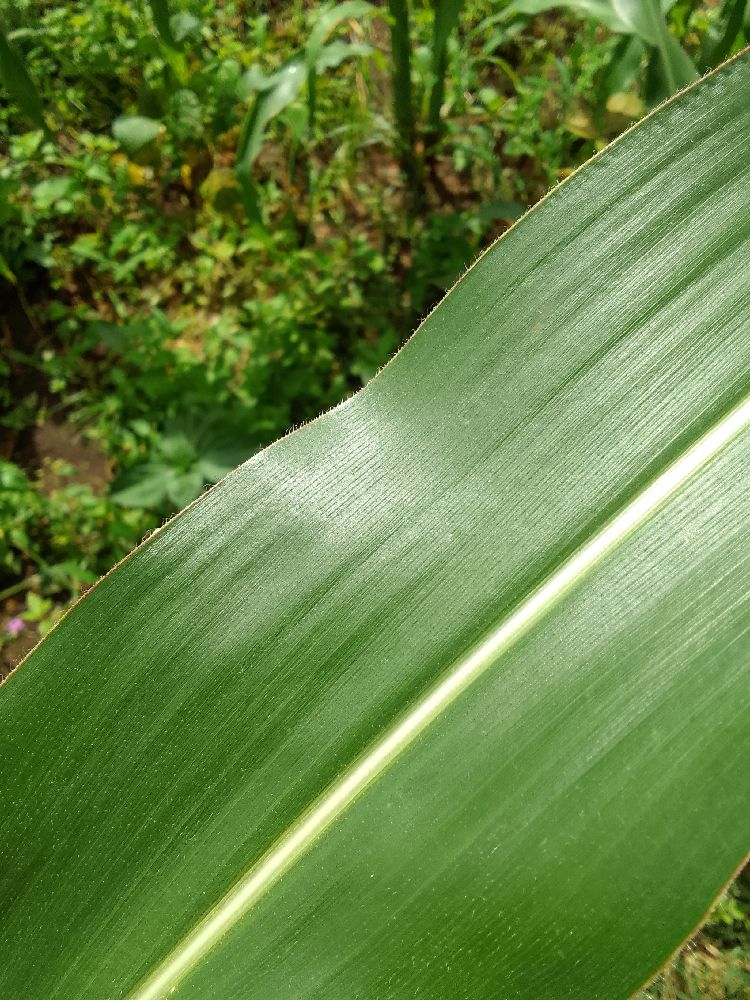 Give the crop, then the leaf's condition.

maize, healthy
